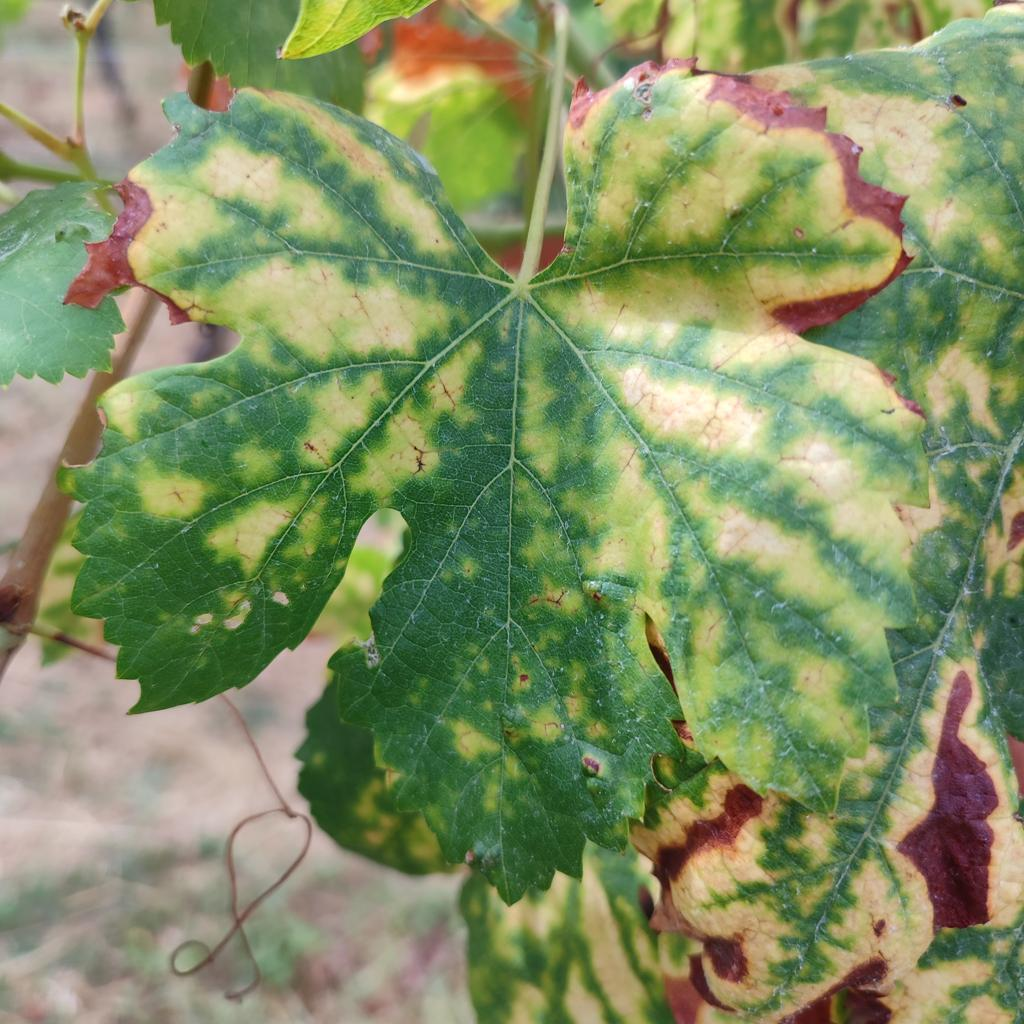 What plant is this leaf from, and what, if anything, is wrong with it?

grapevine, esca complex
